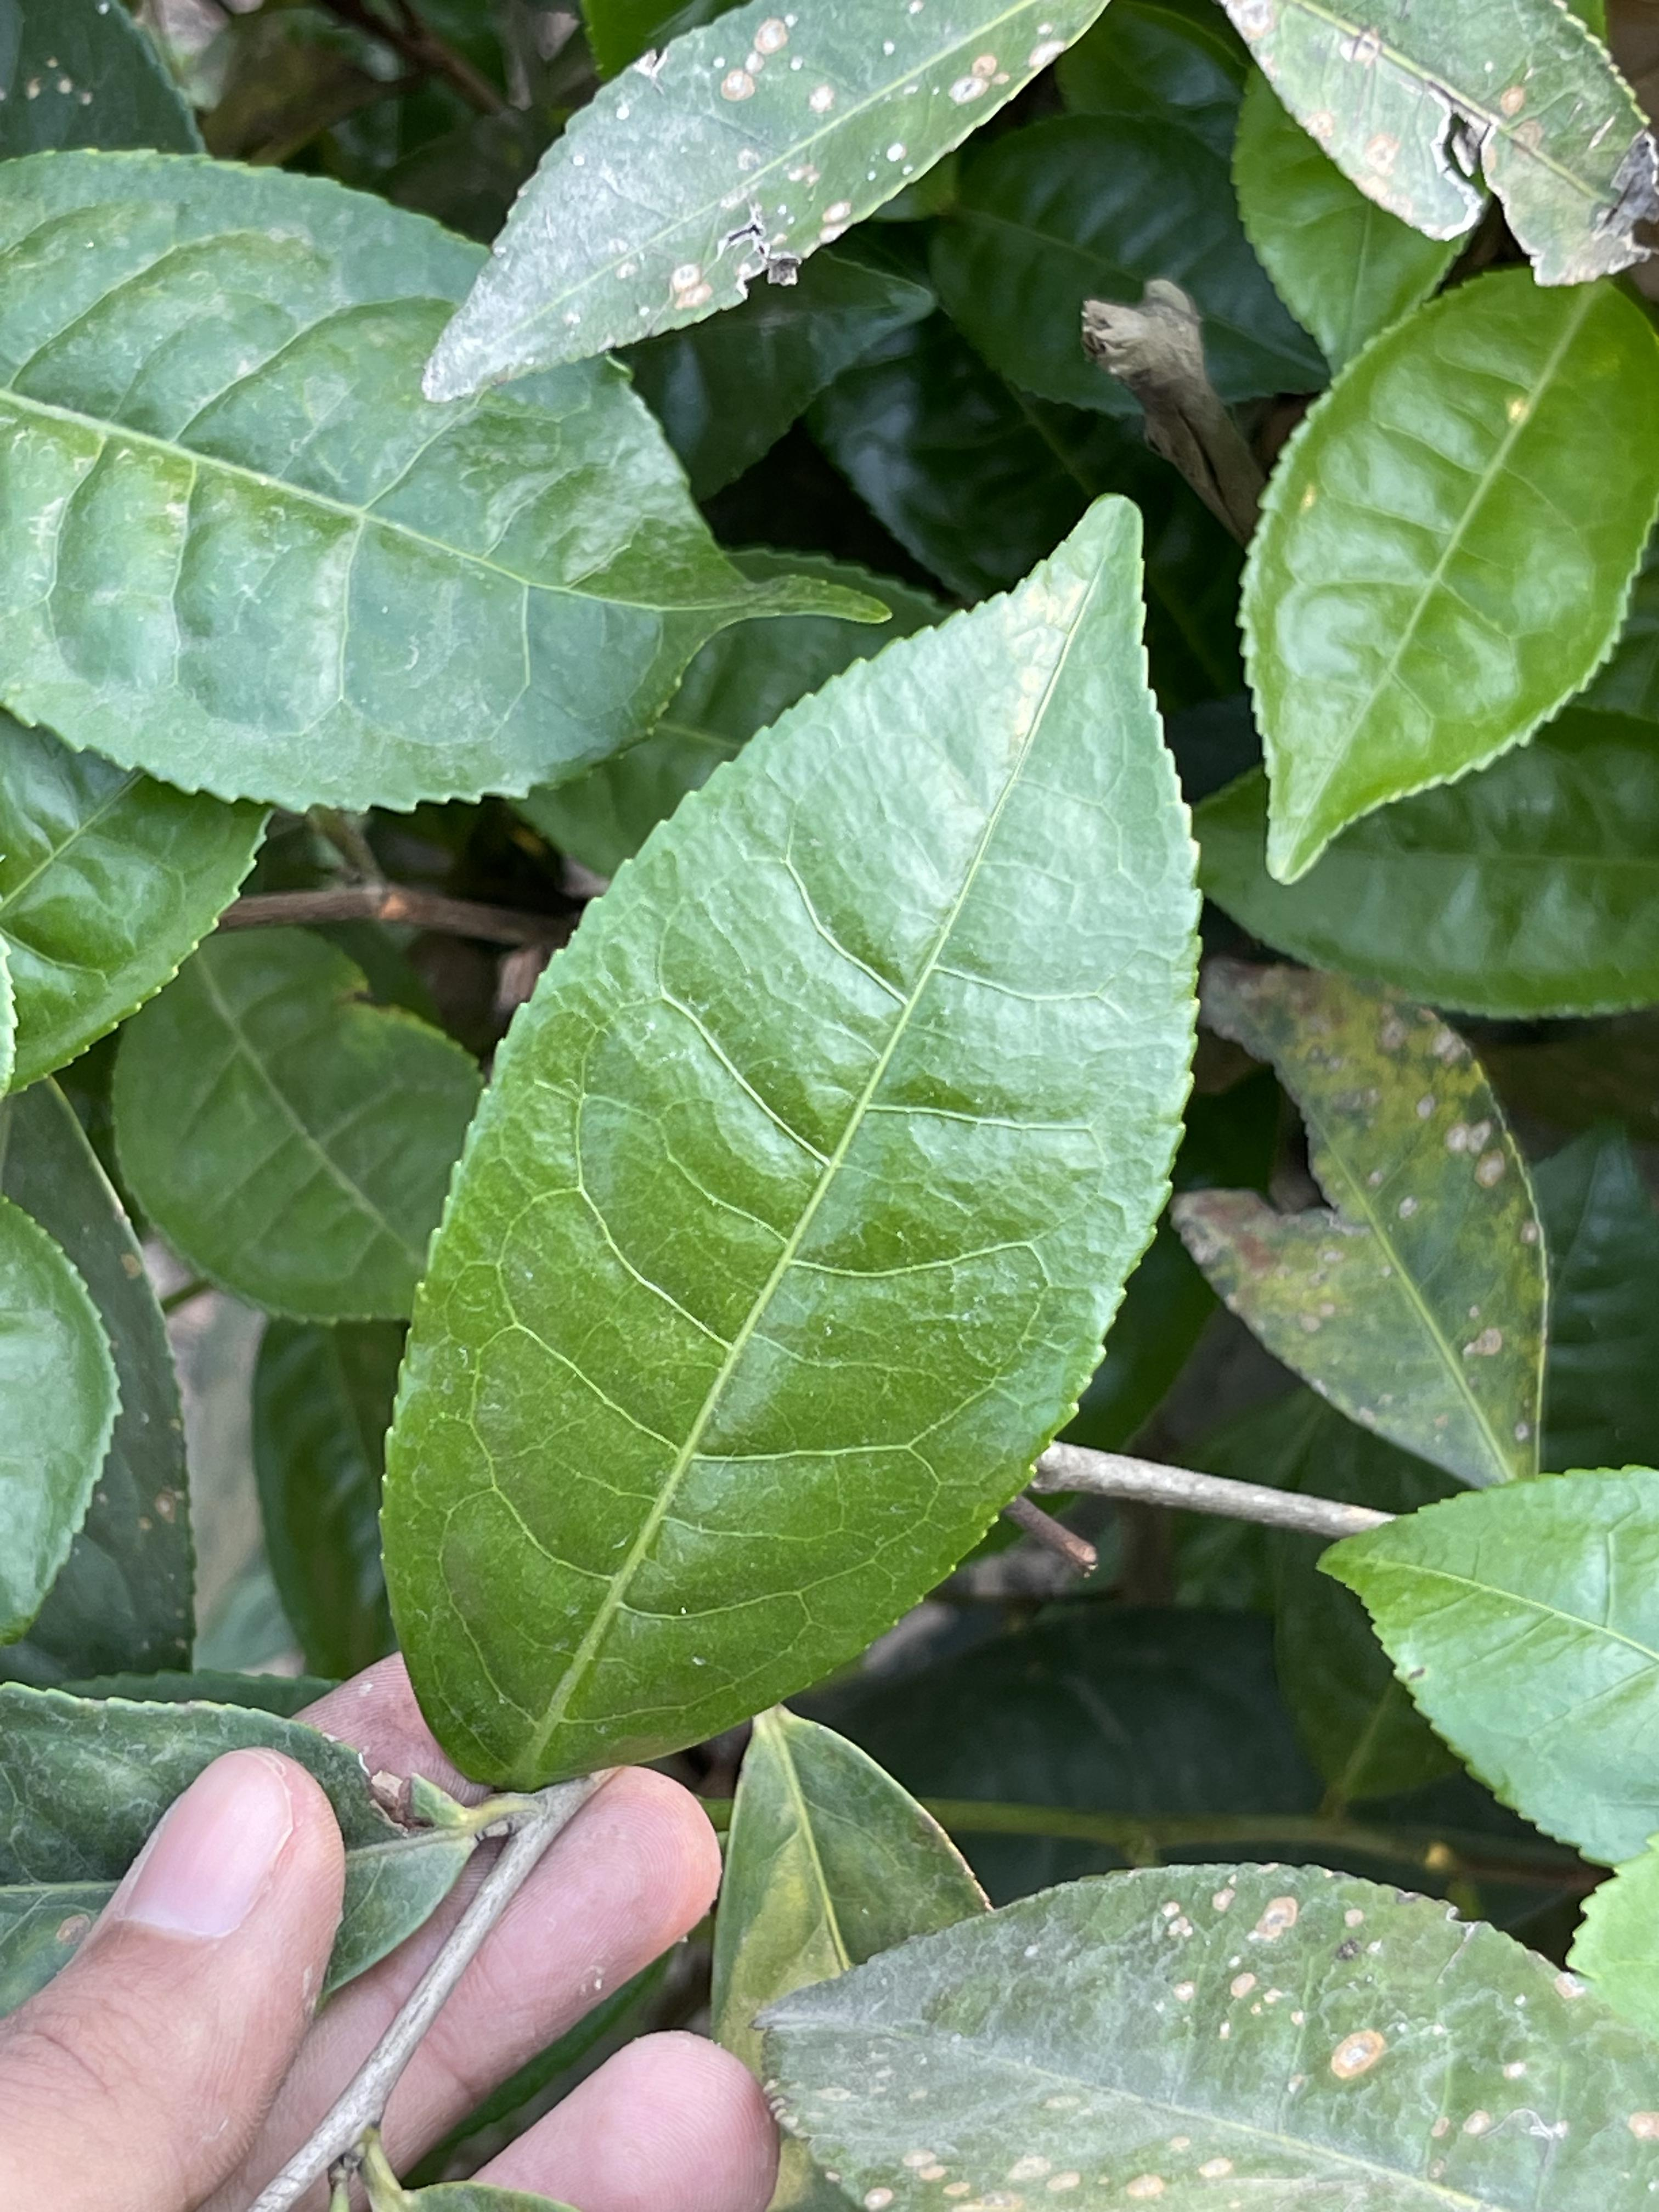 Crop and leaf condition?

tea, healthy leaf
